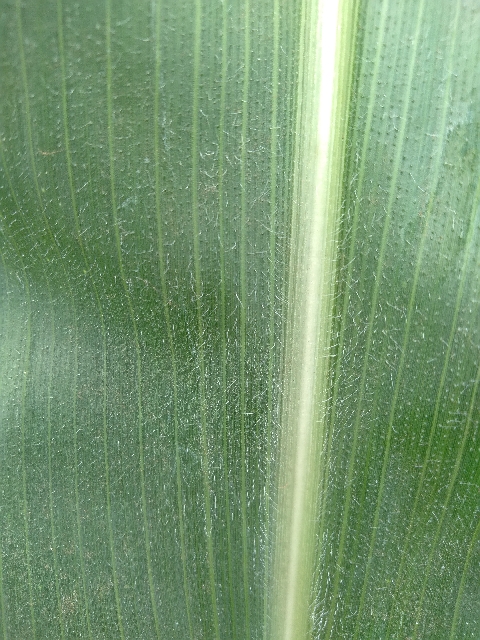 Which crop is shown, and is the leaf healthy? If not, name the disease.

maize, healthy
